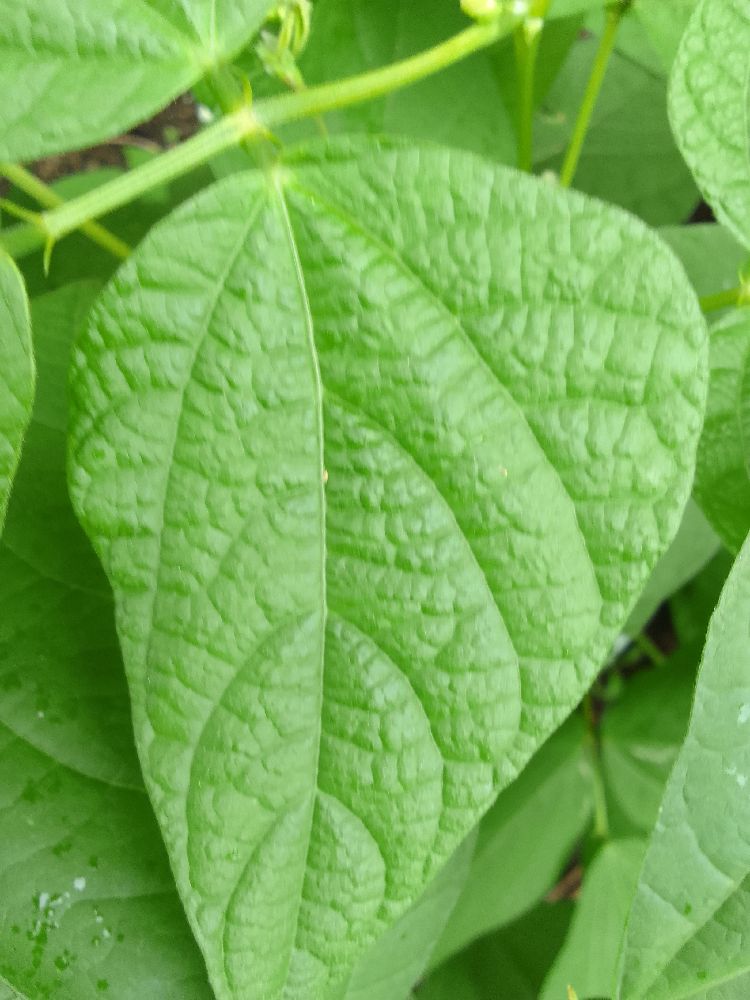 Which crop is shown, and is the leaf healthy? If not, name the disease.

common bean, healthy
